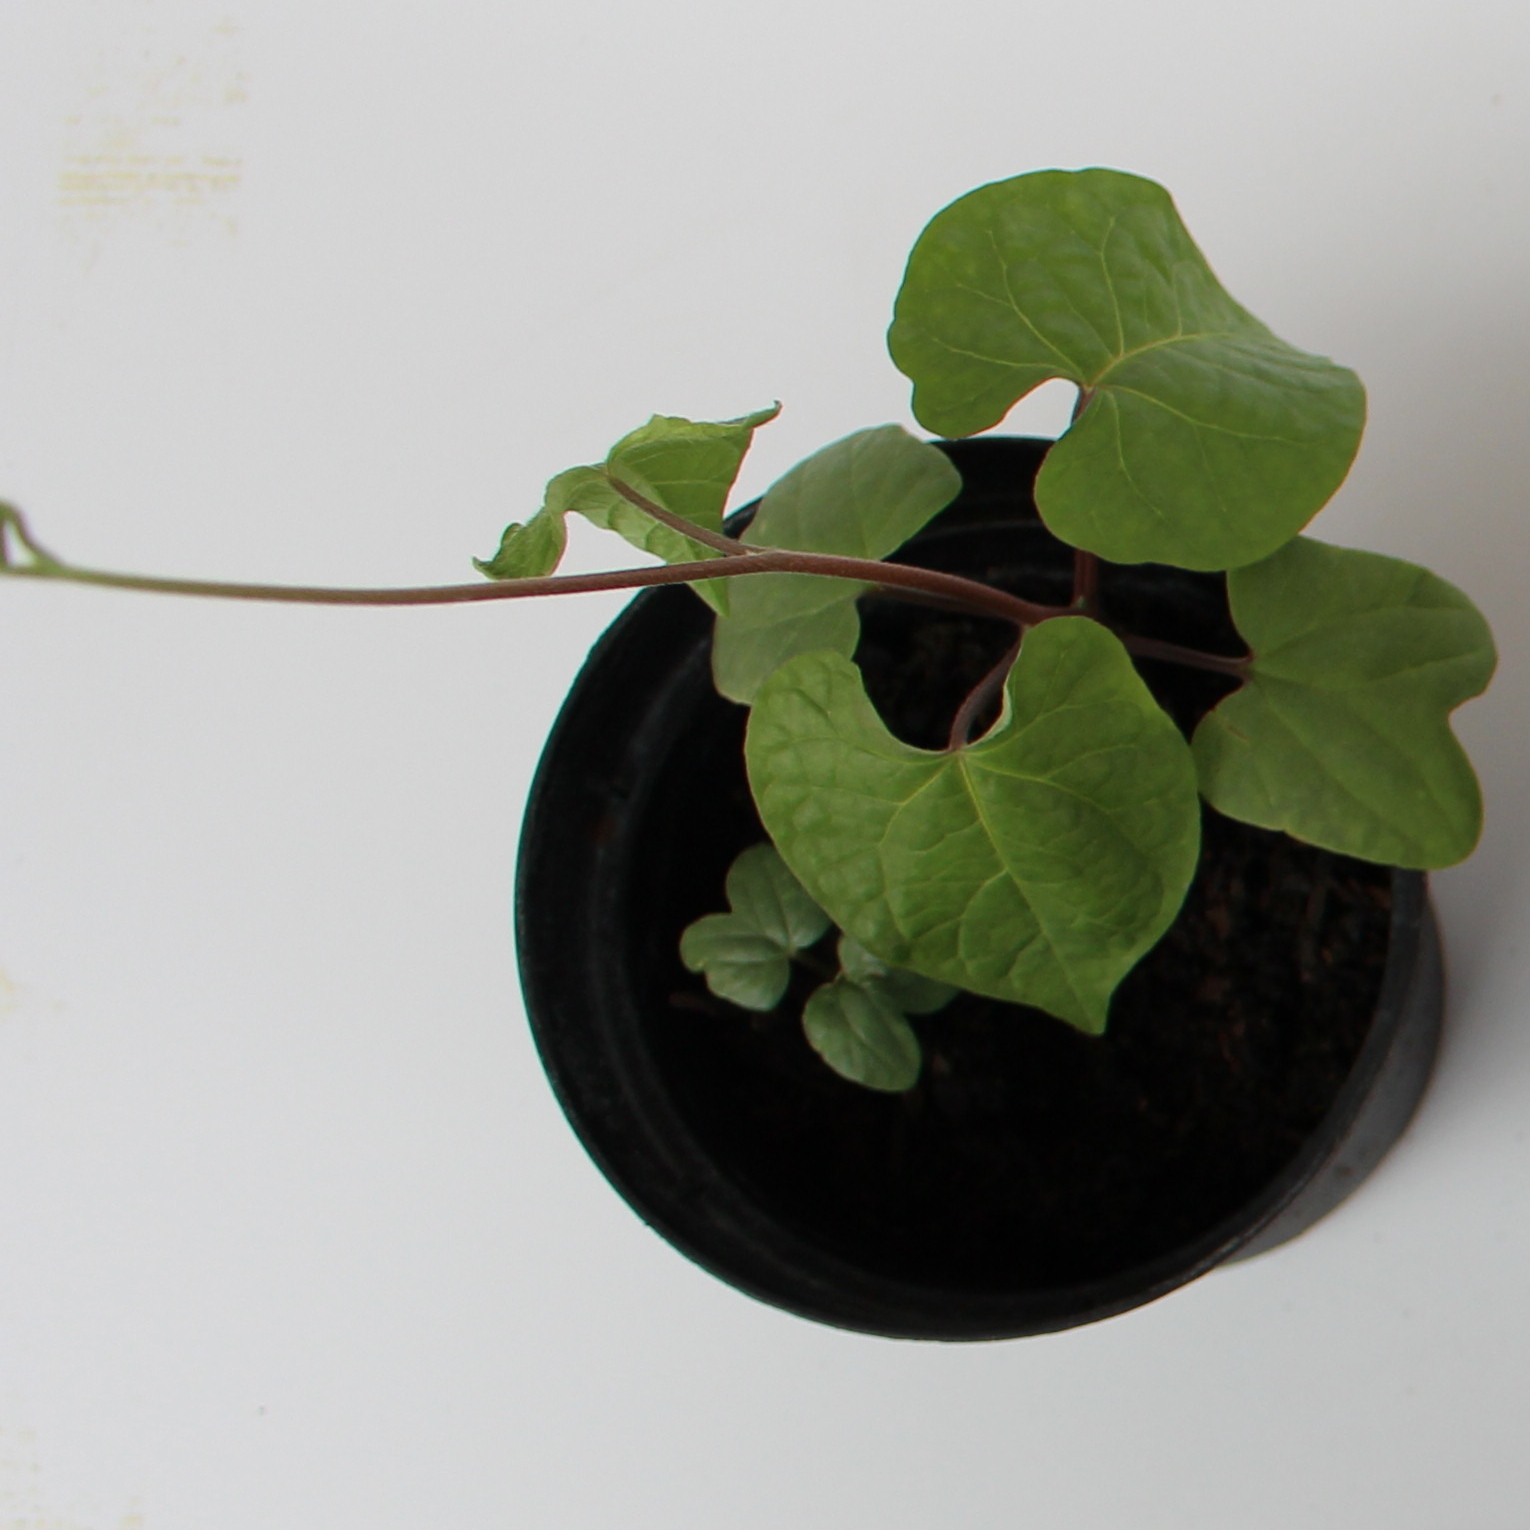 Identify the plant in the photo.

Convolvulus arvensis
